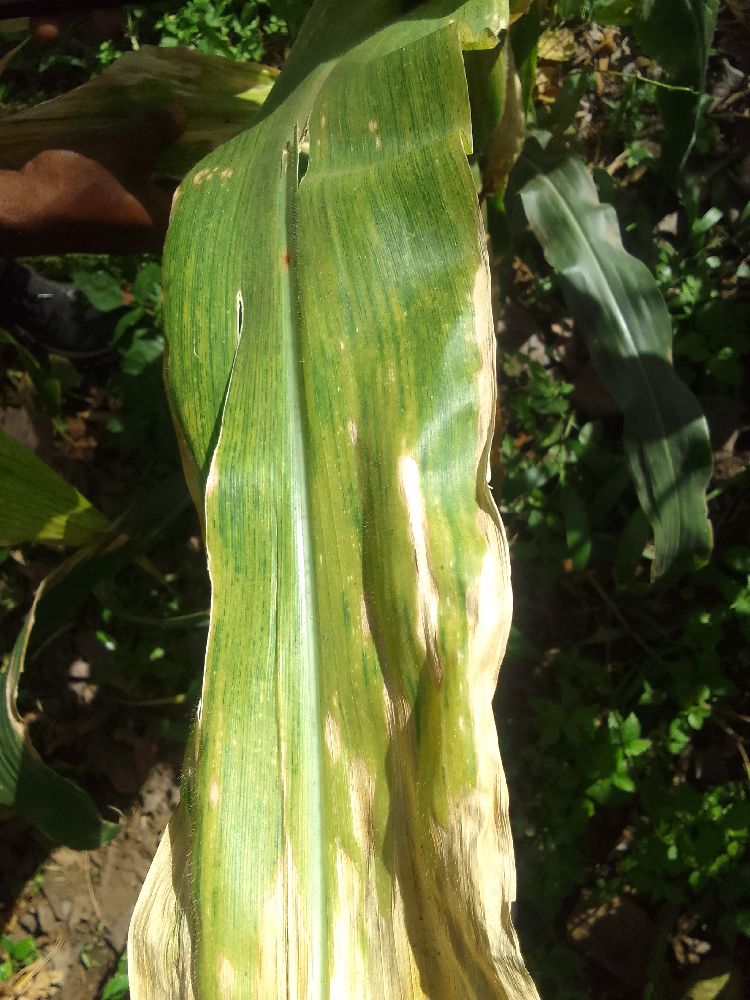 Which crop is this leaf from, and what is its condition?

maize, maize lethal necrosis
